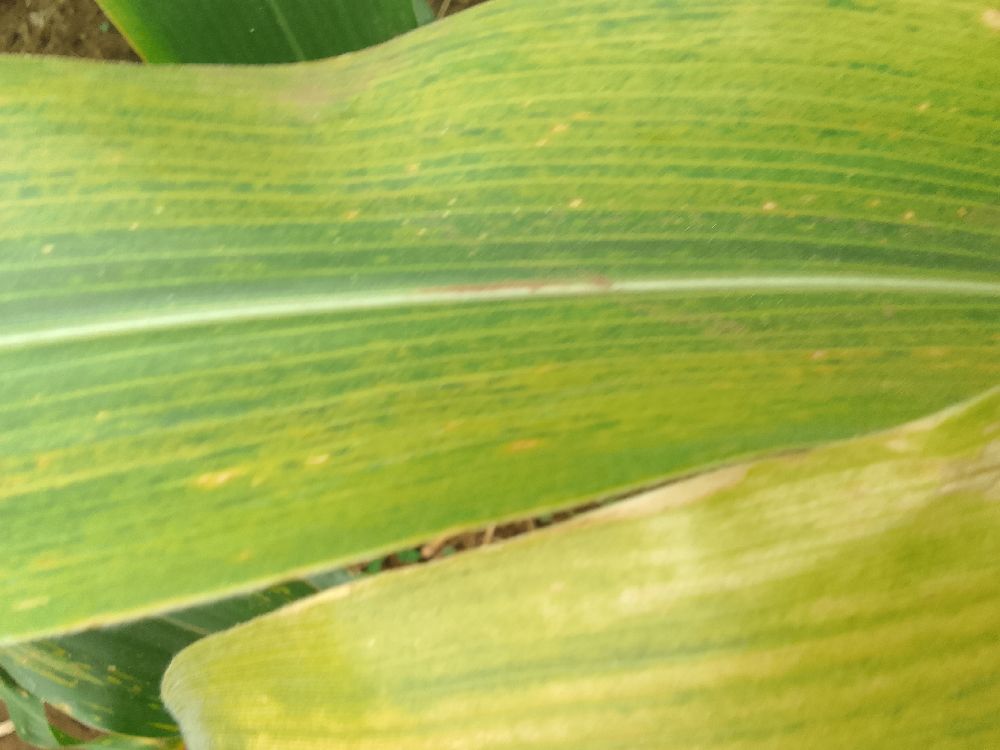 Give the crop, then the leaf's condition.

maize, maize lethal necrosis
